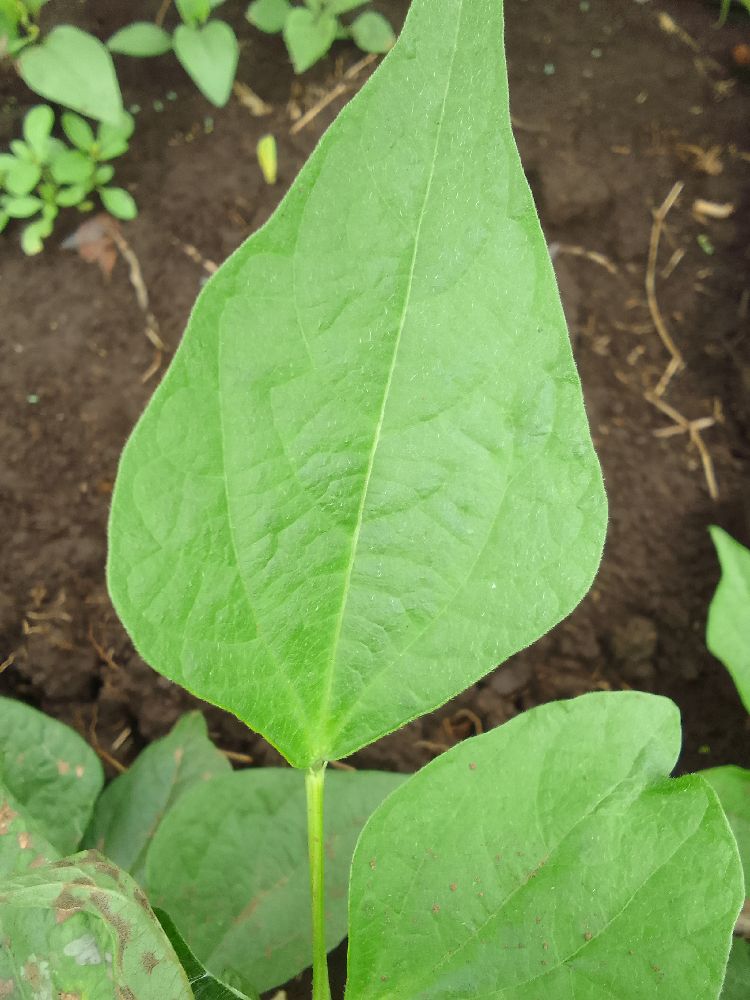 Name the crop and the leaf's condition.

common bean, healthy
